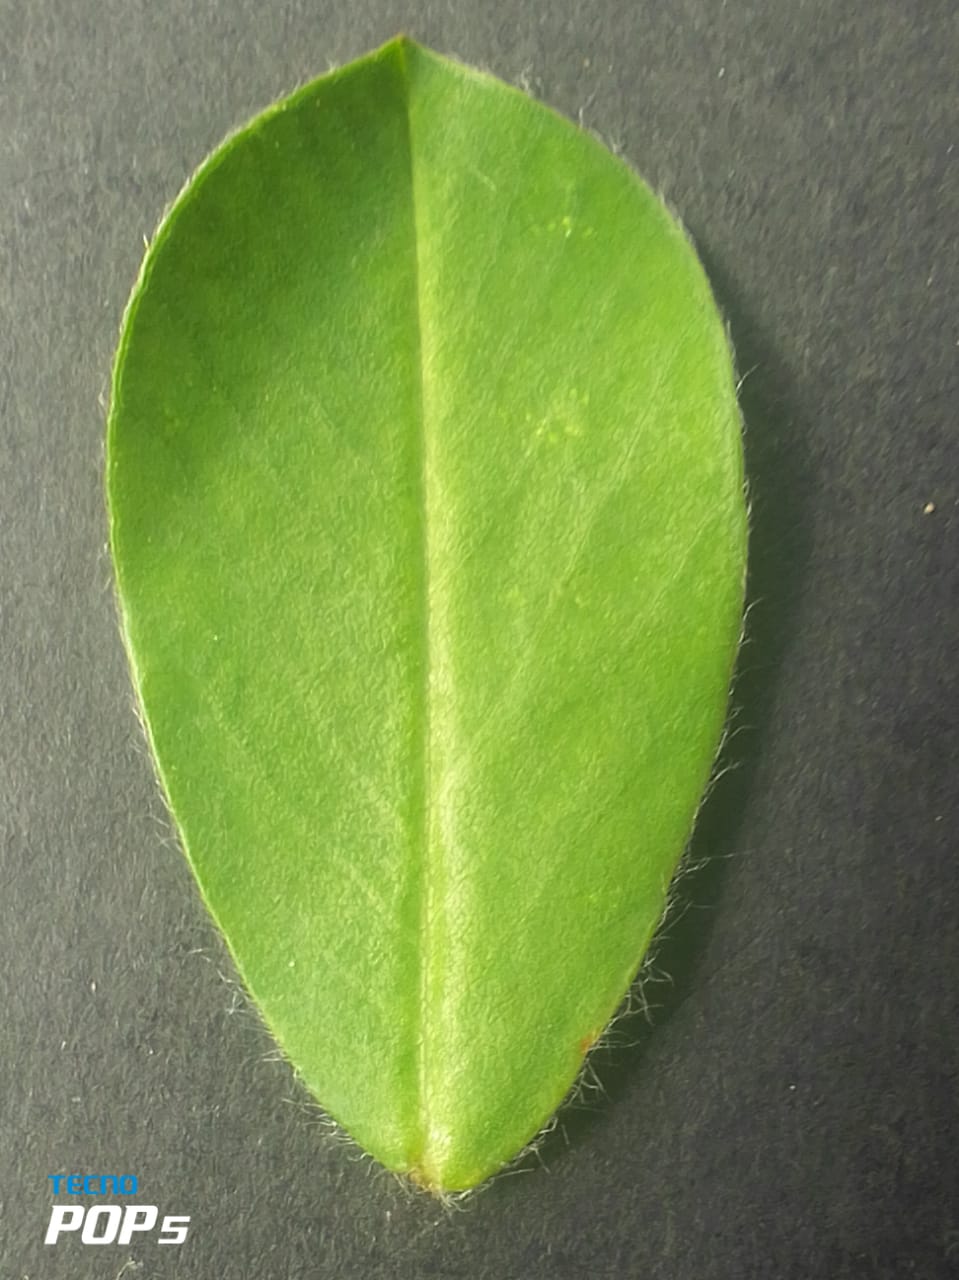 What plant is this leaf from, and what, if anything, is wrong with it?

peanut, healthy leaves
